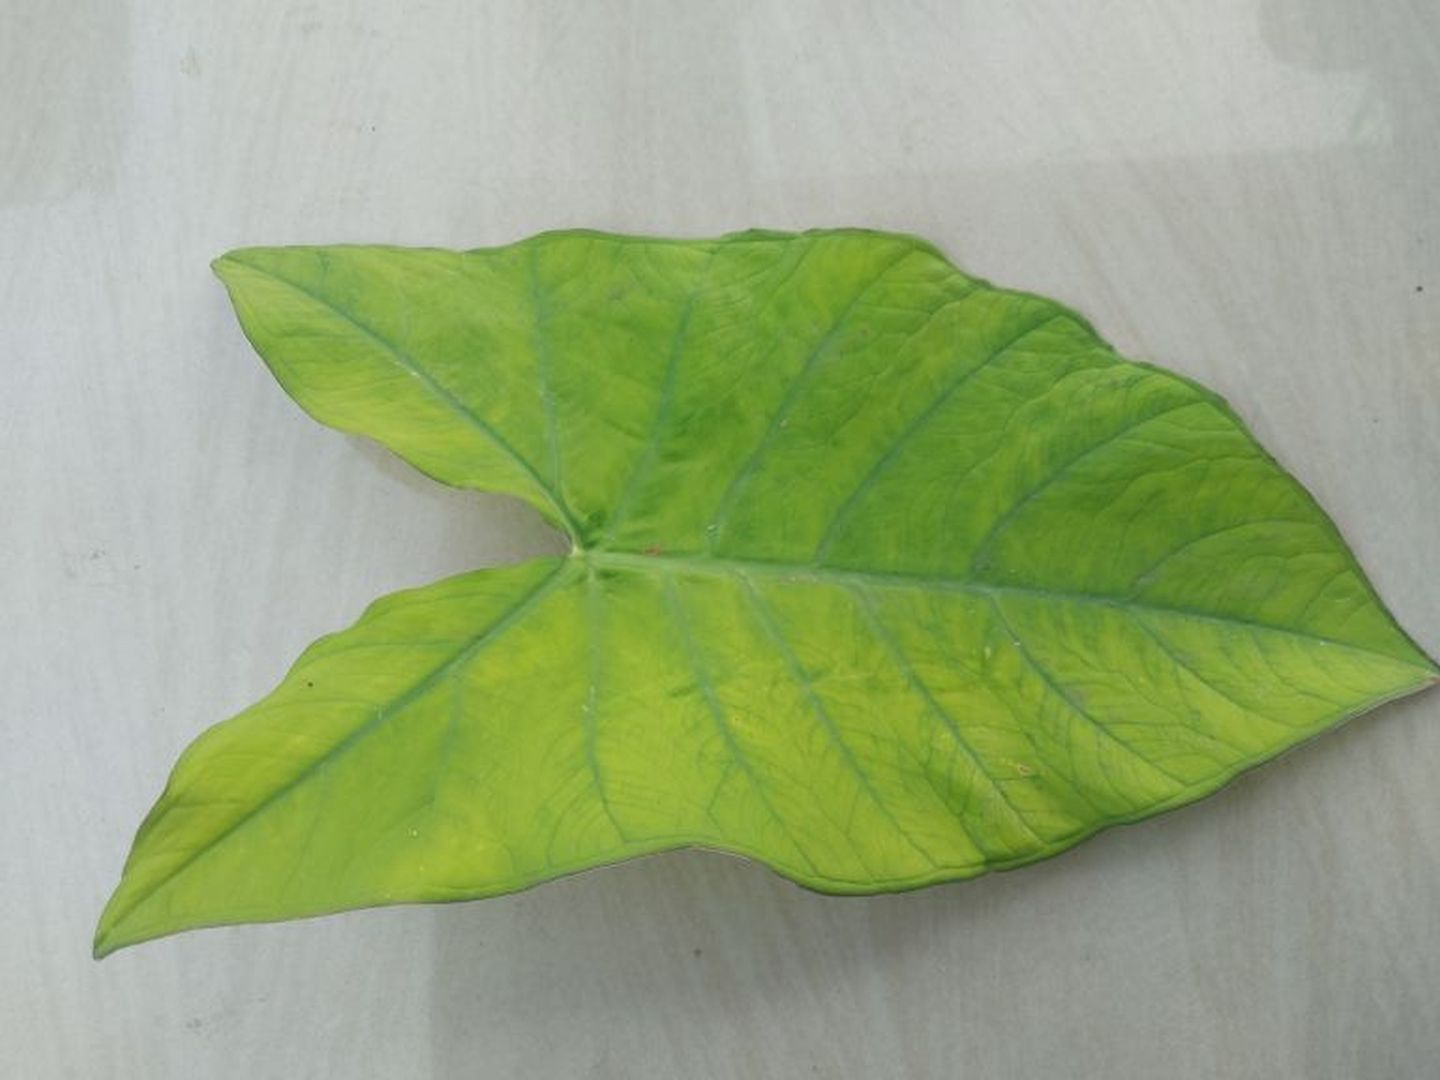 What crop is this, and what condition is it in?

taro, mosaic
